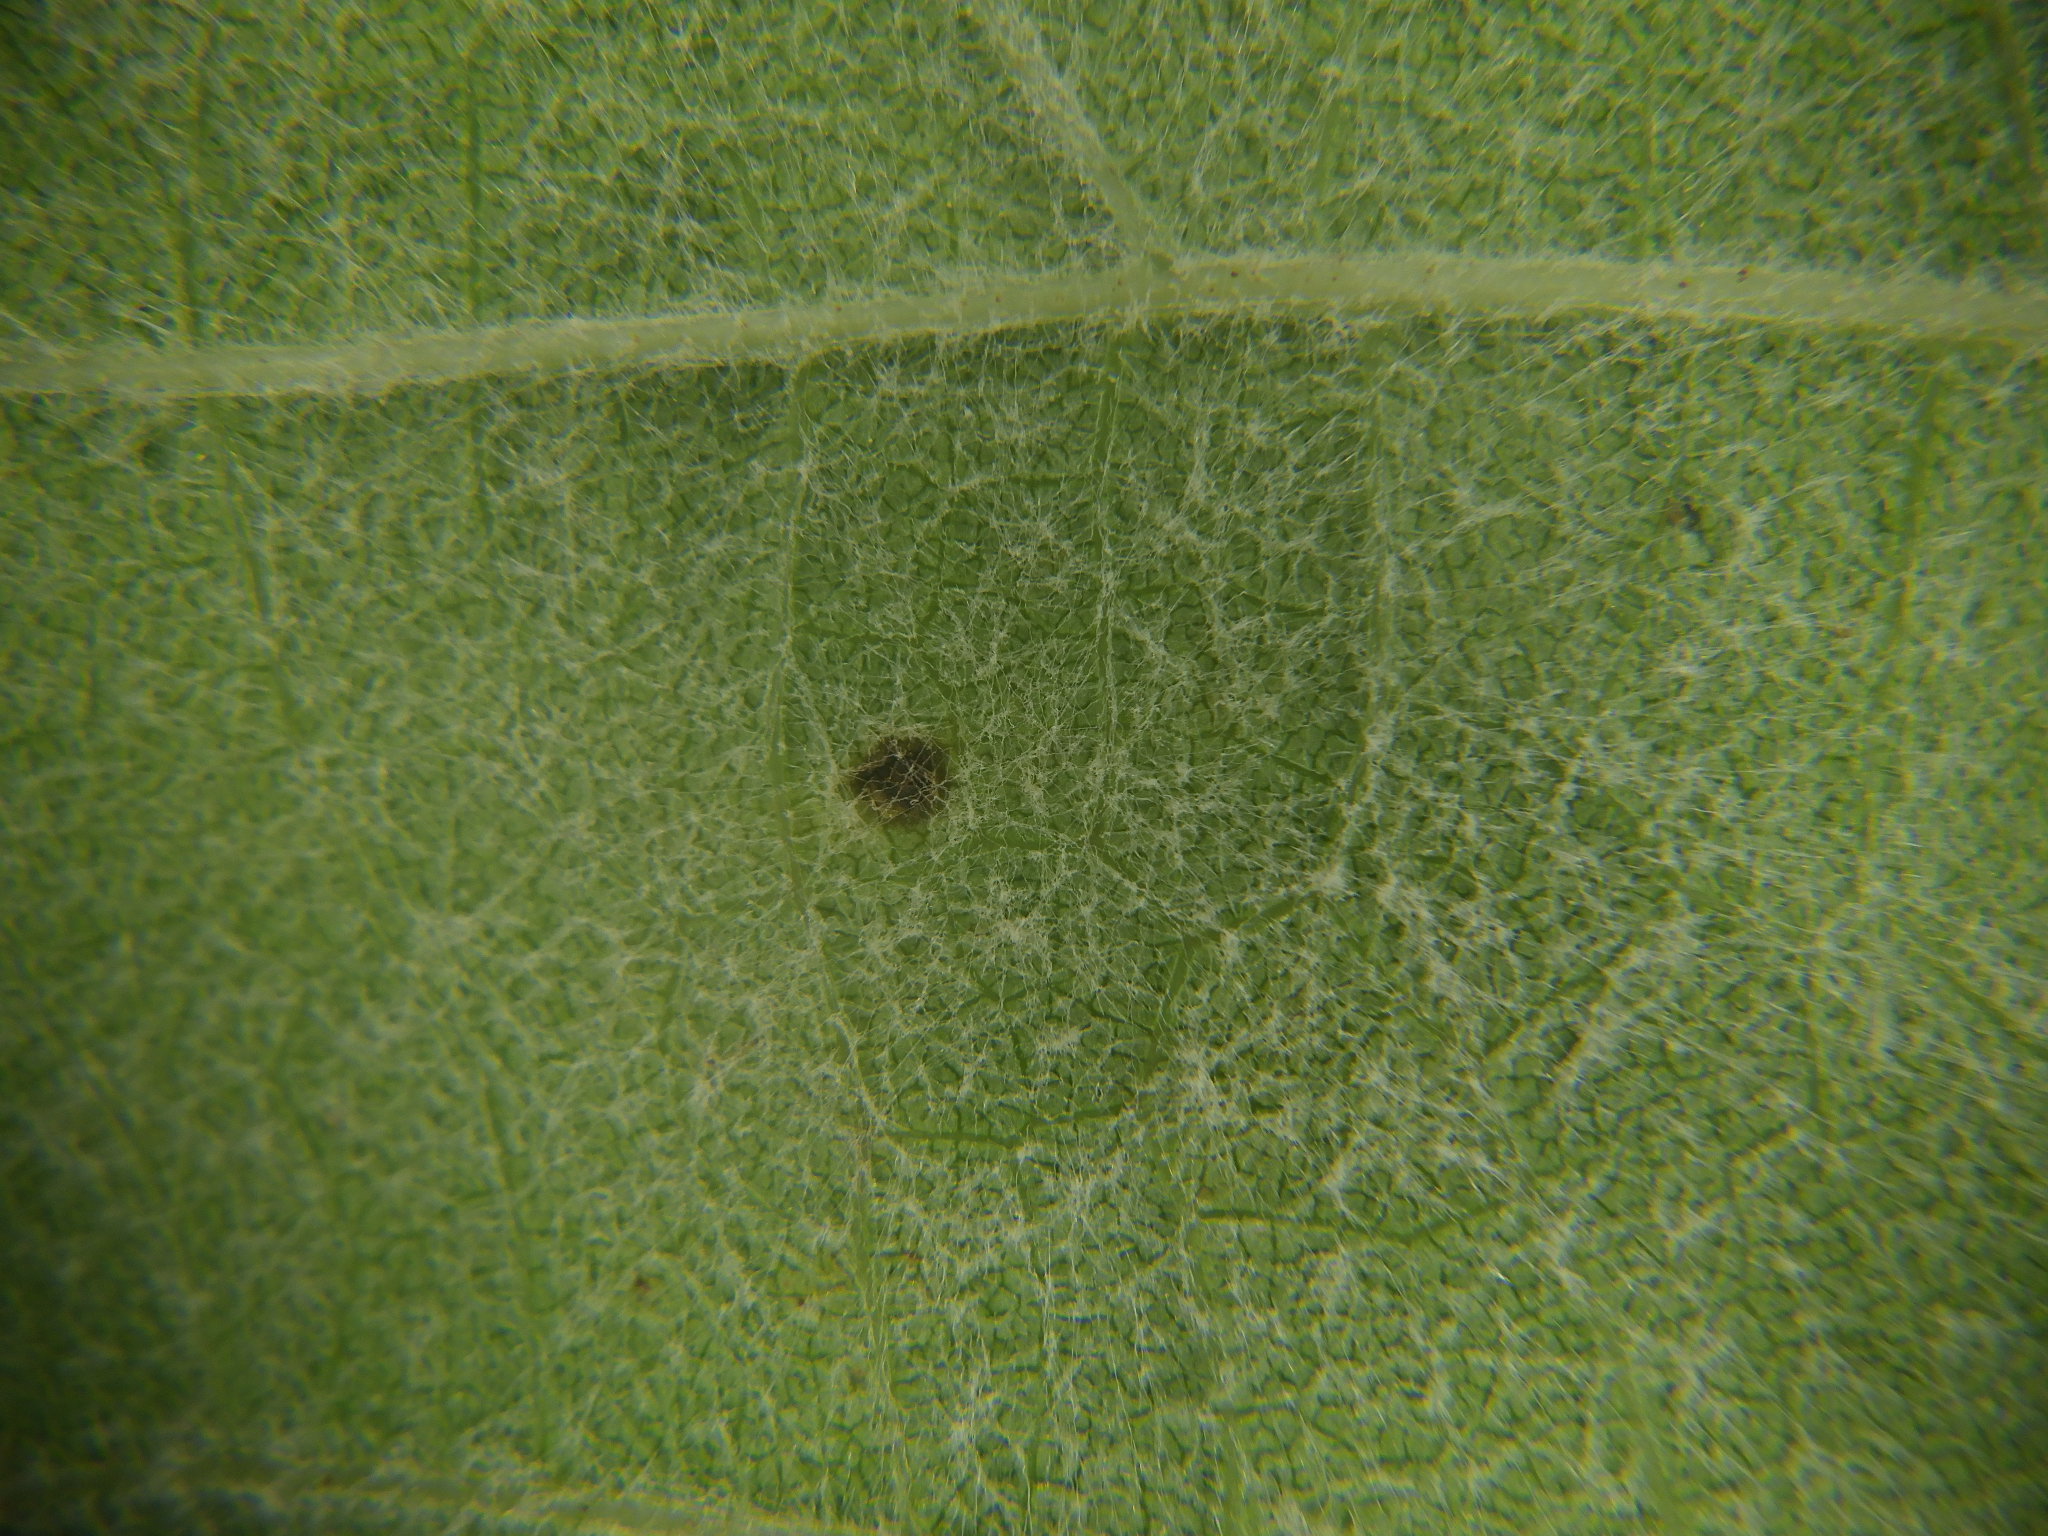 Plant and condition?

grapevine, black rot
